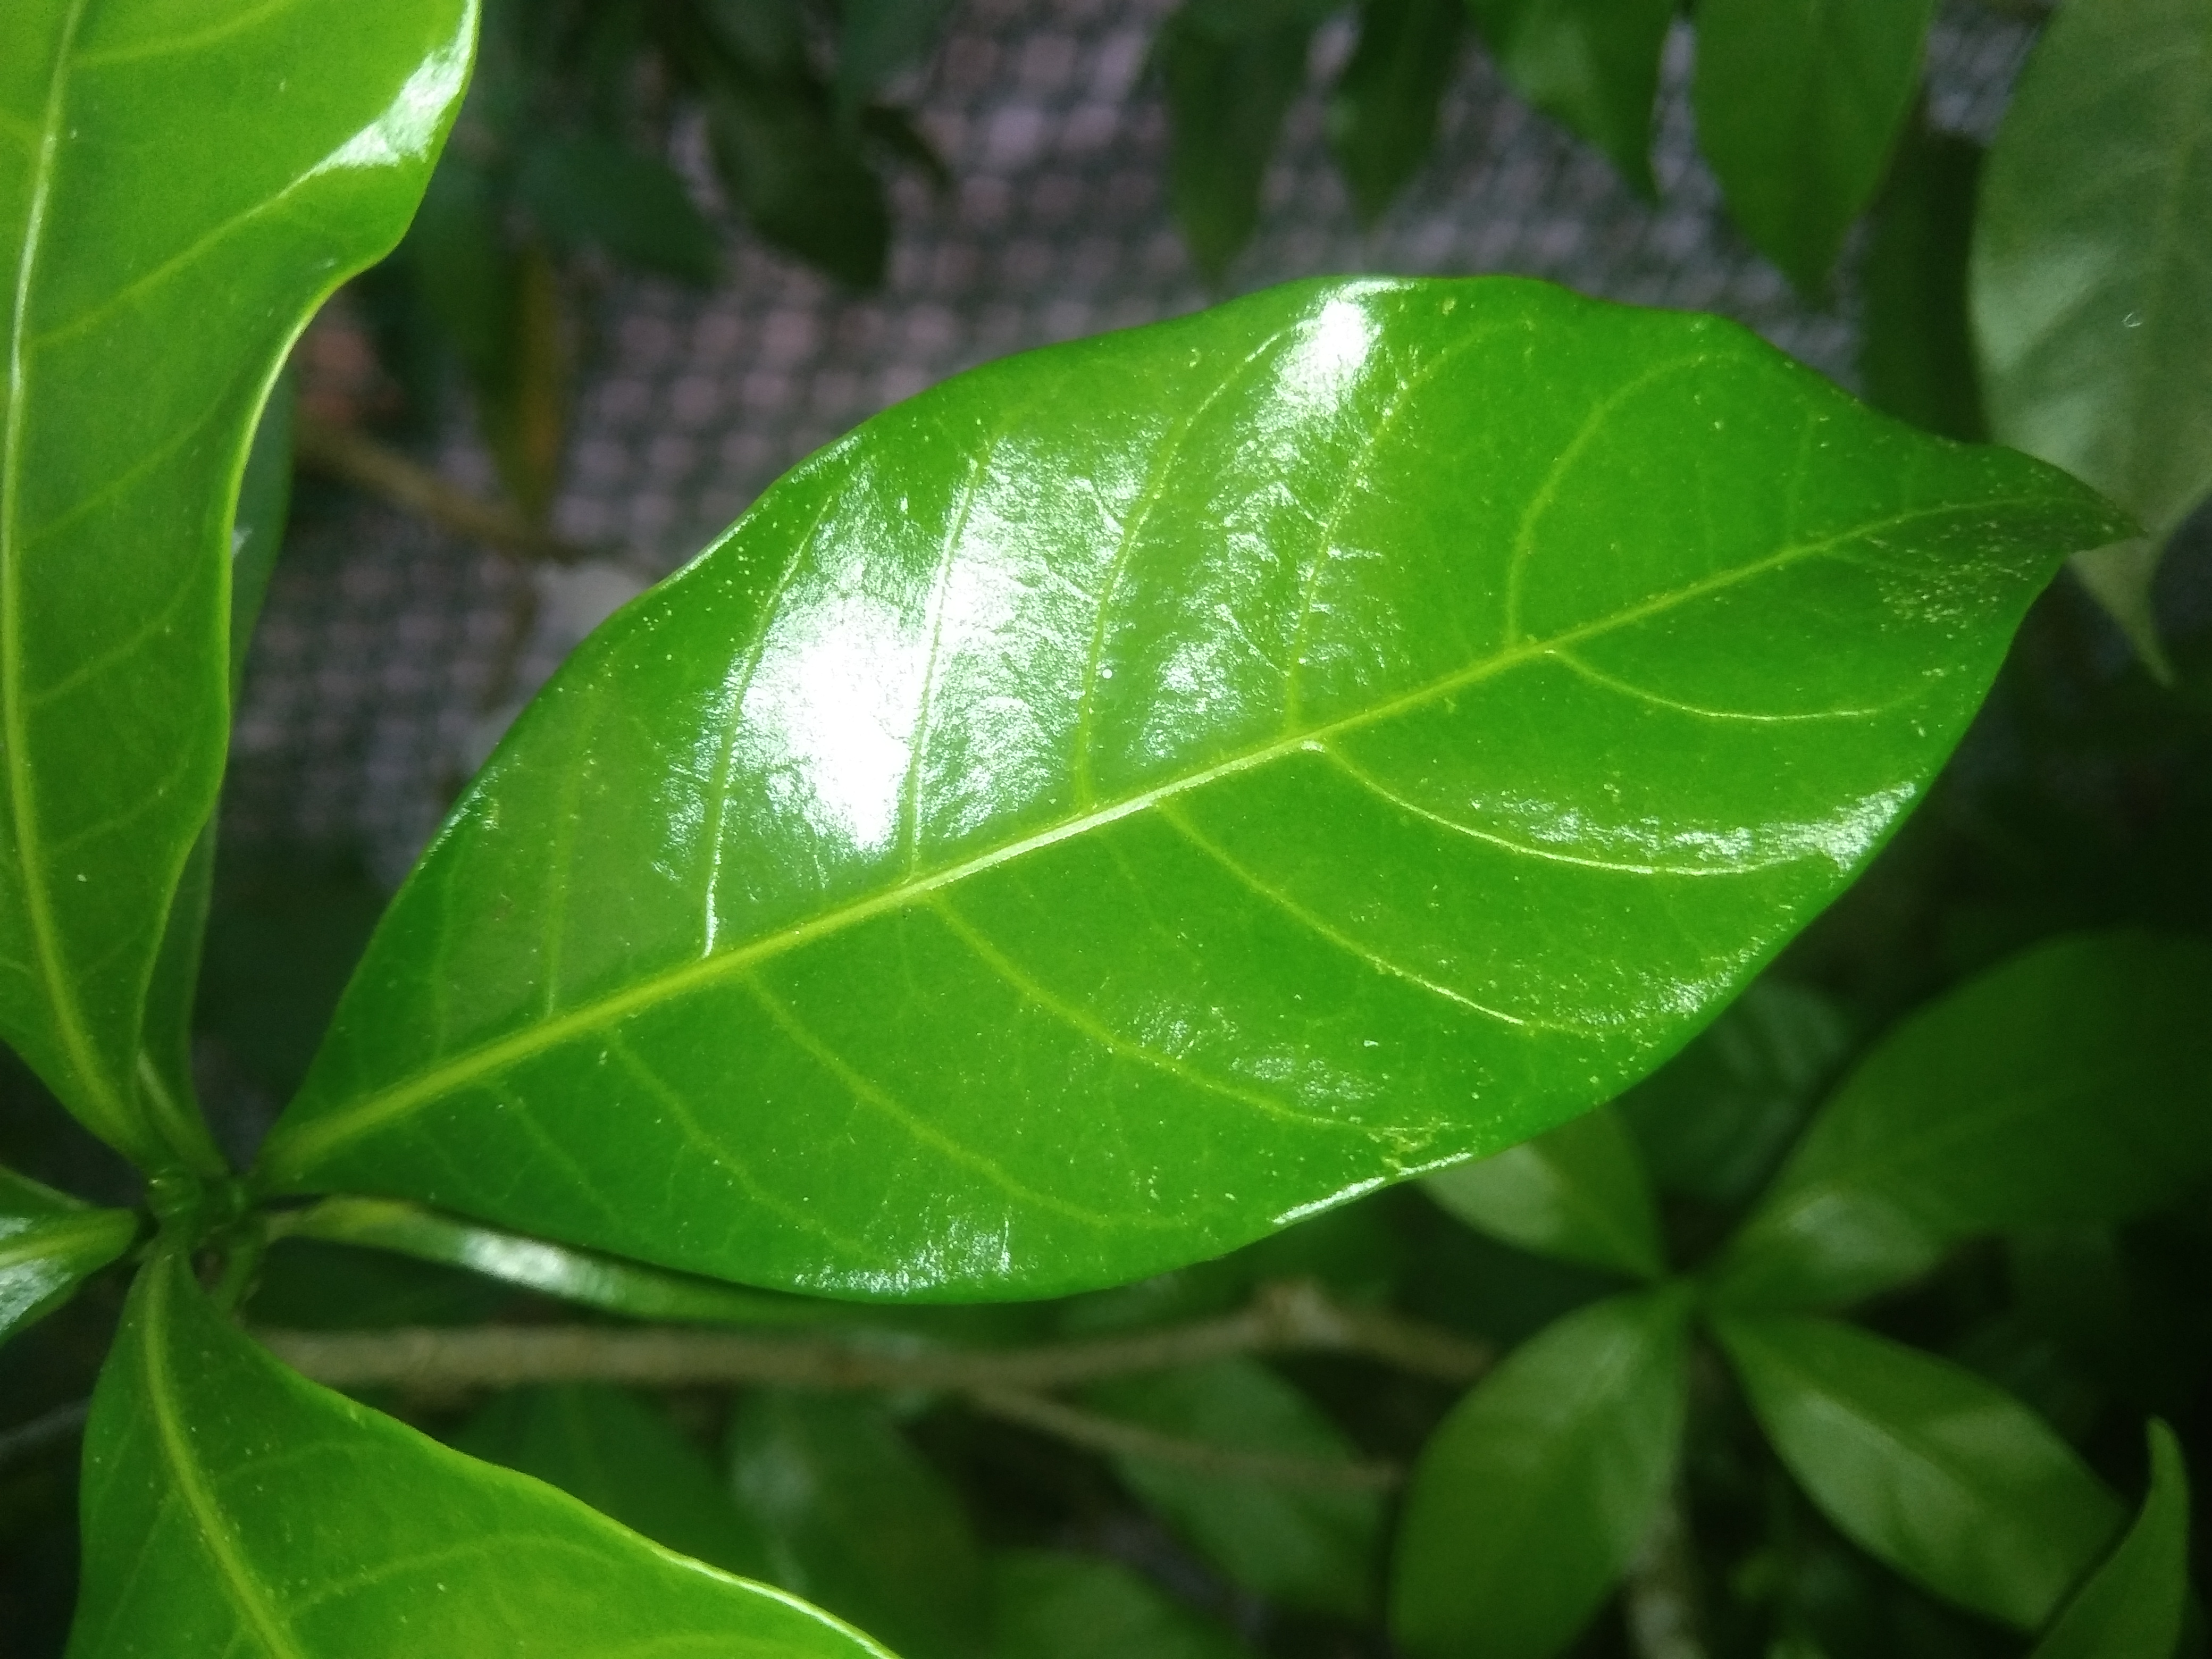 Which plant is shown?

togor
